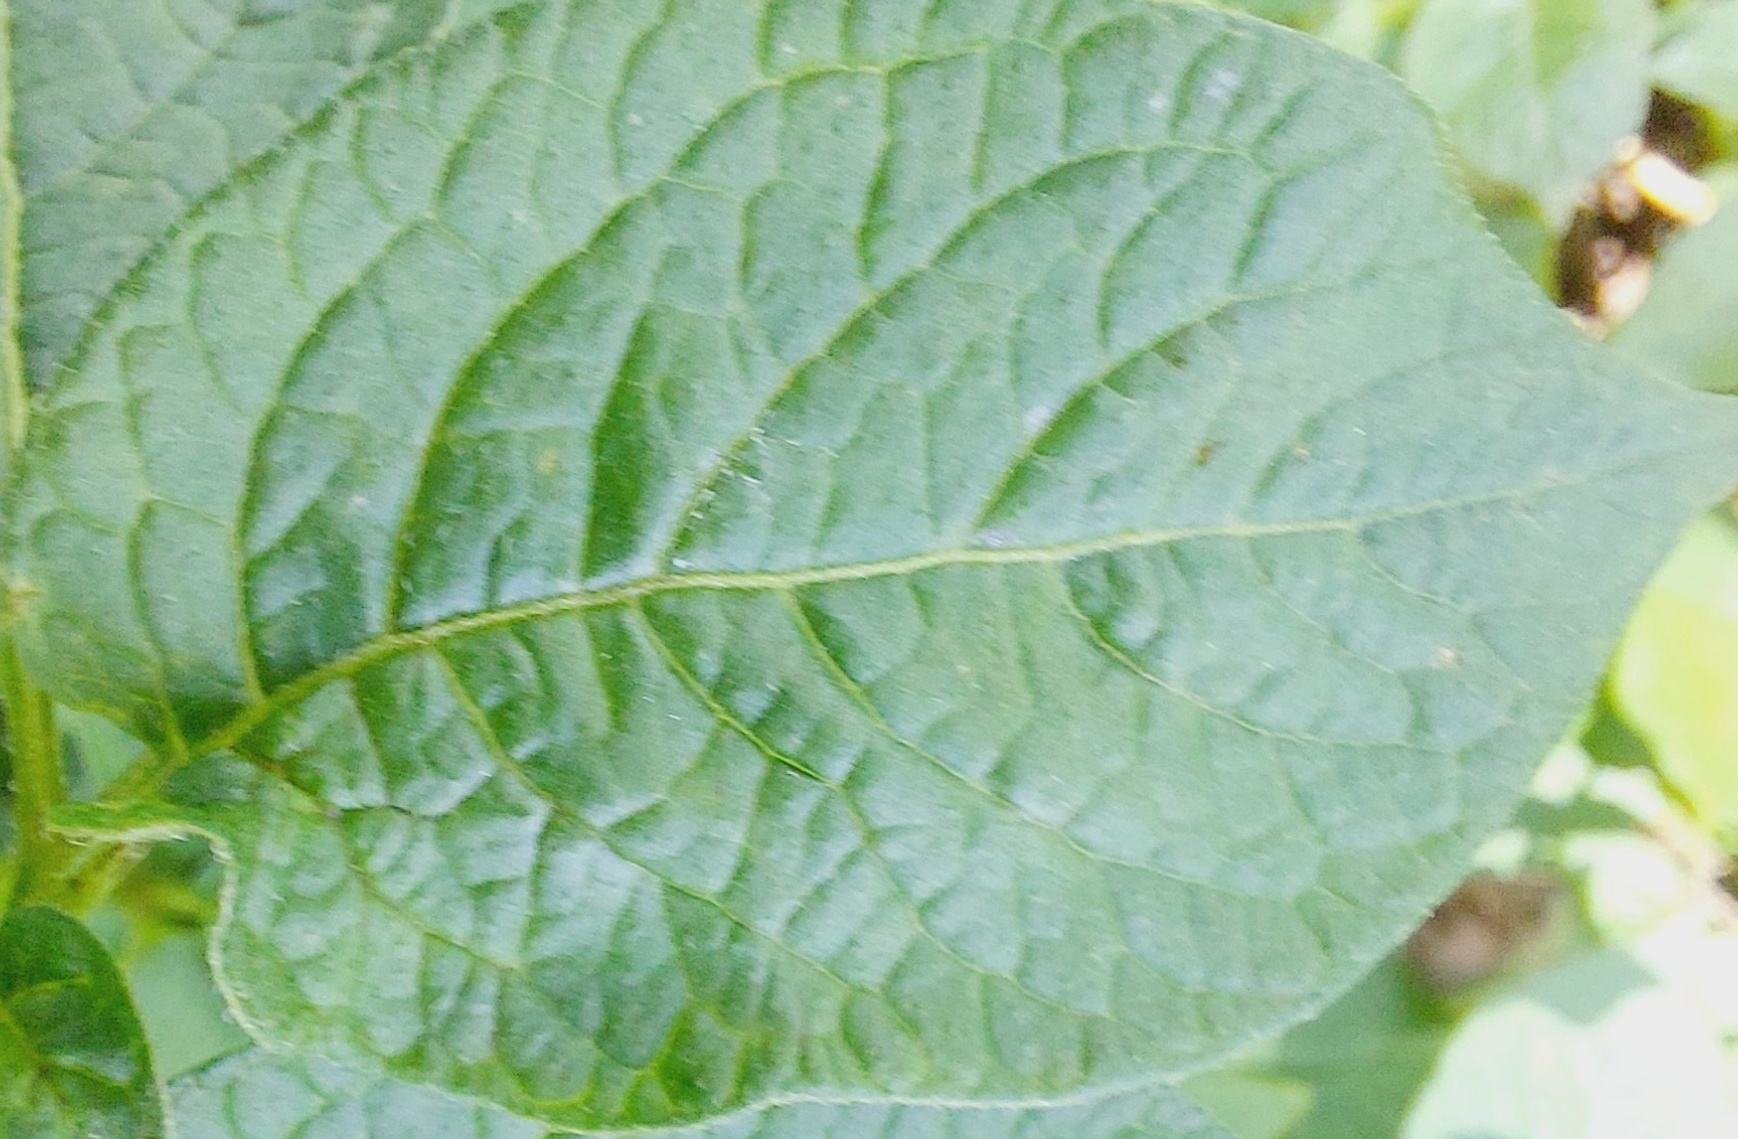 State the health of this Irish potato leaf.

healthy
